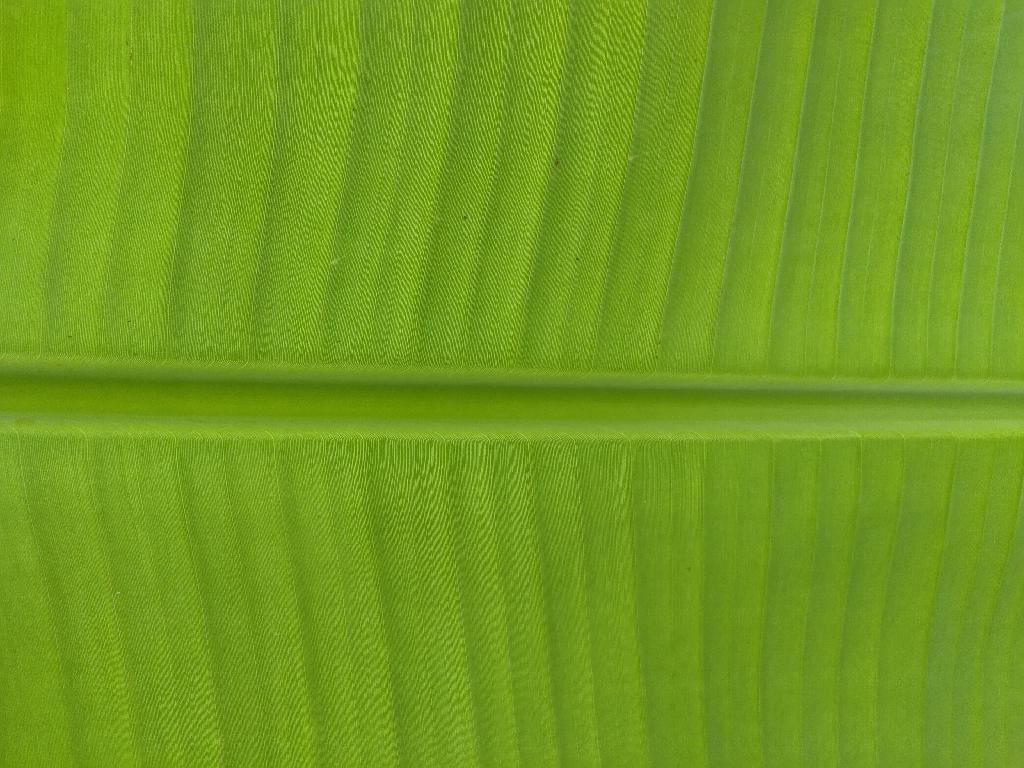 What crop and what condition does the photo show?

banana, healthy
